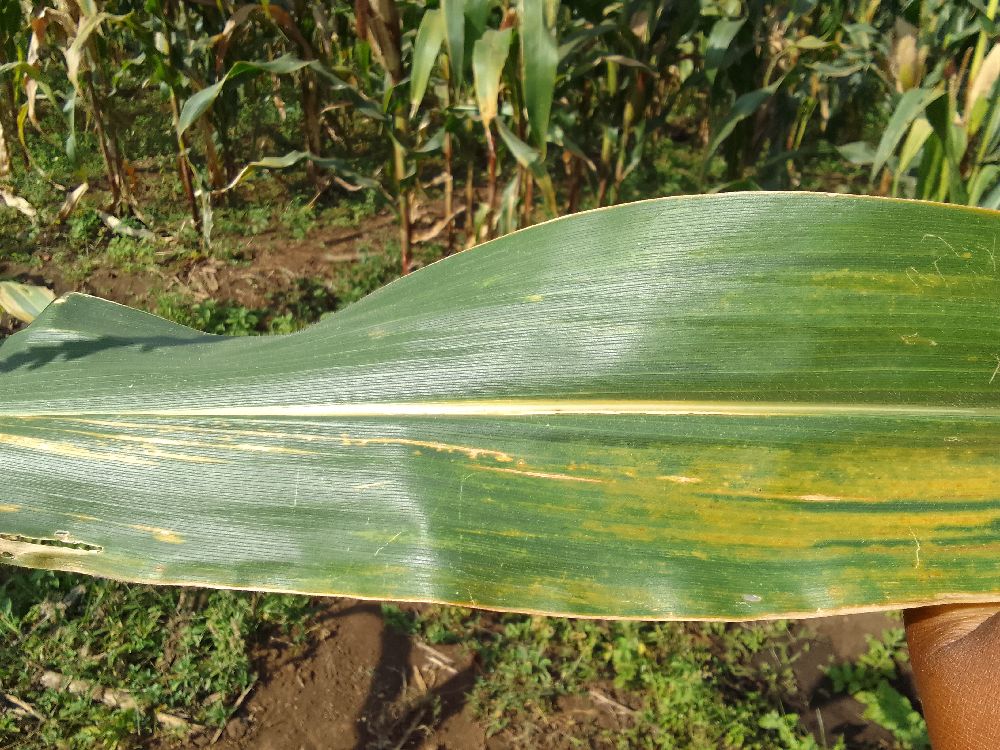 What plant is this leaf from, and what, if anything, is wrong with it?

maize, maize lethal necrosis
